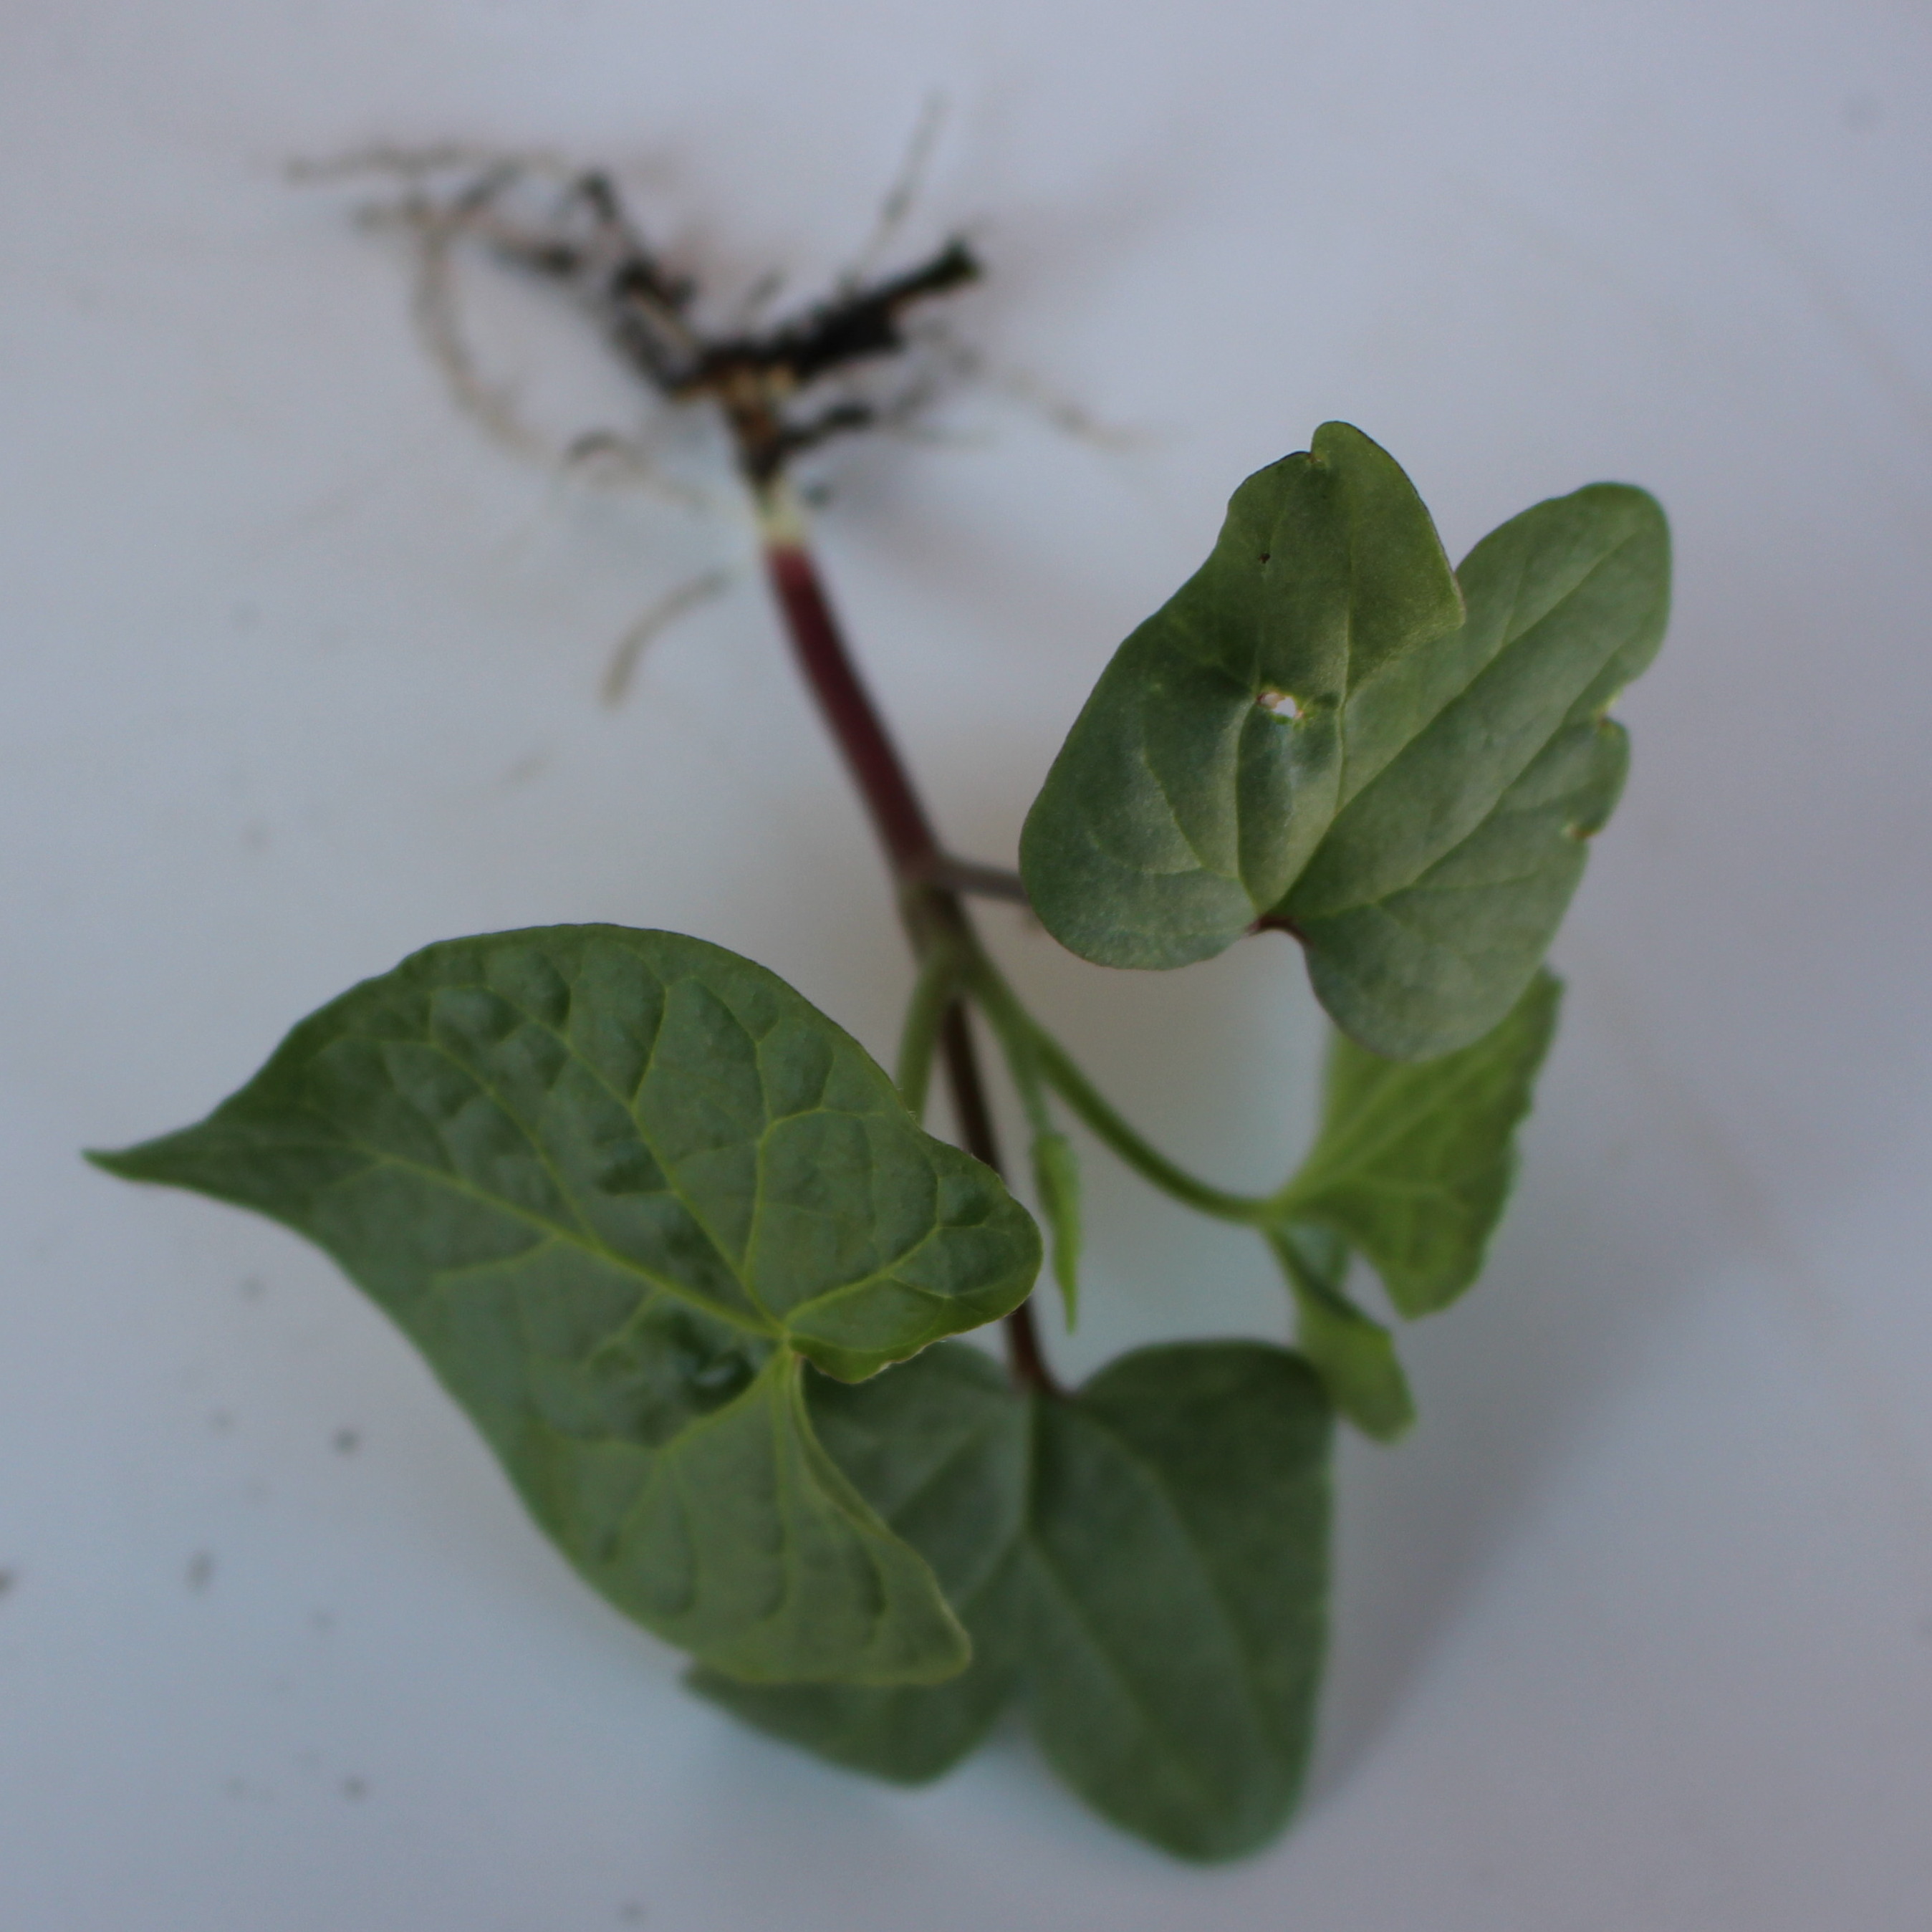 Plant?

Convolvulus arvensis
